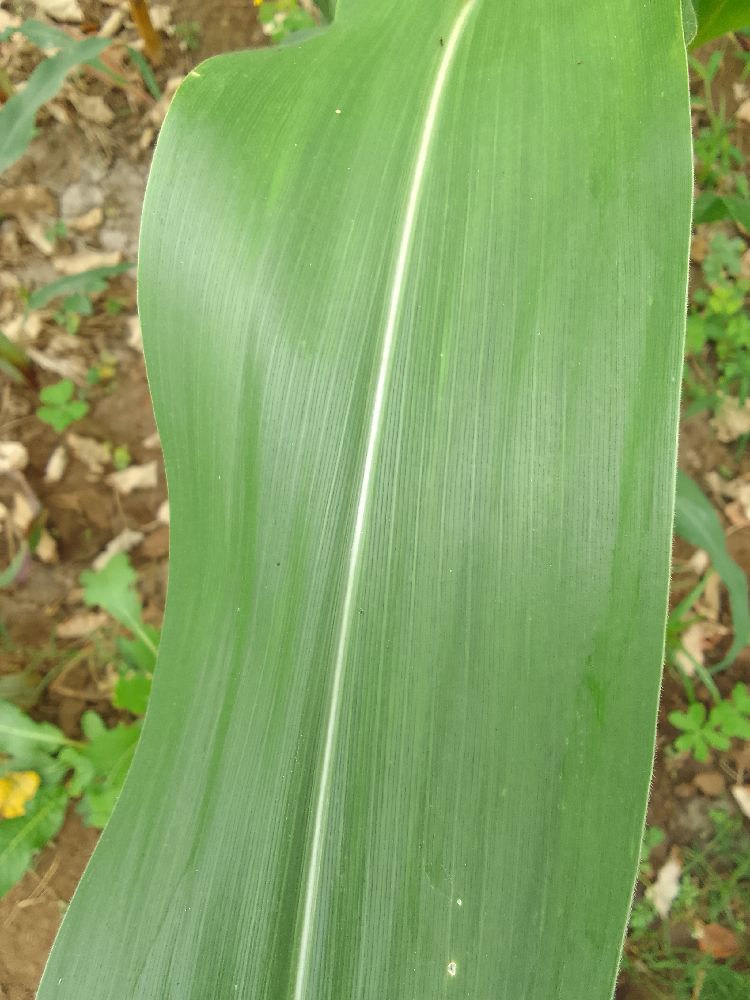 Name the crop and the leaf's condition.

maize, healthy
